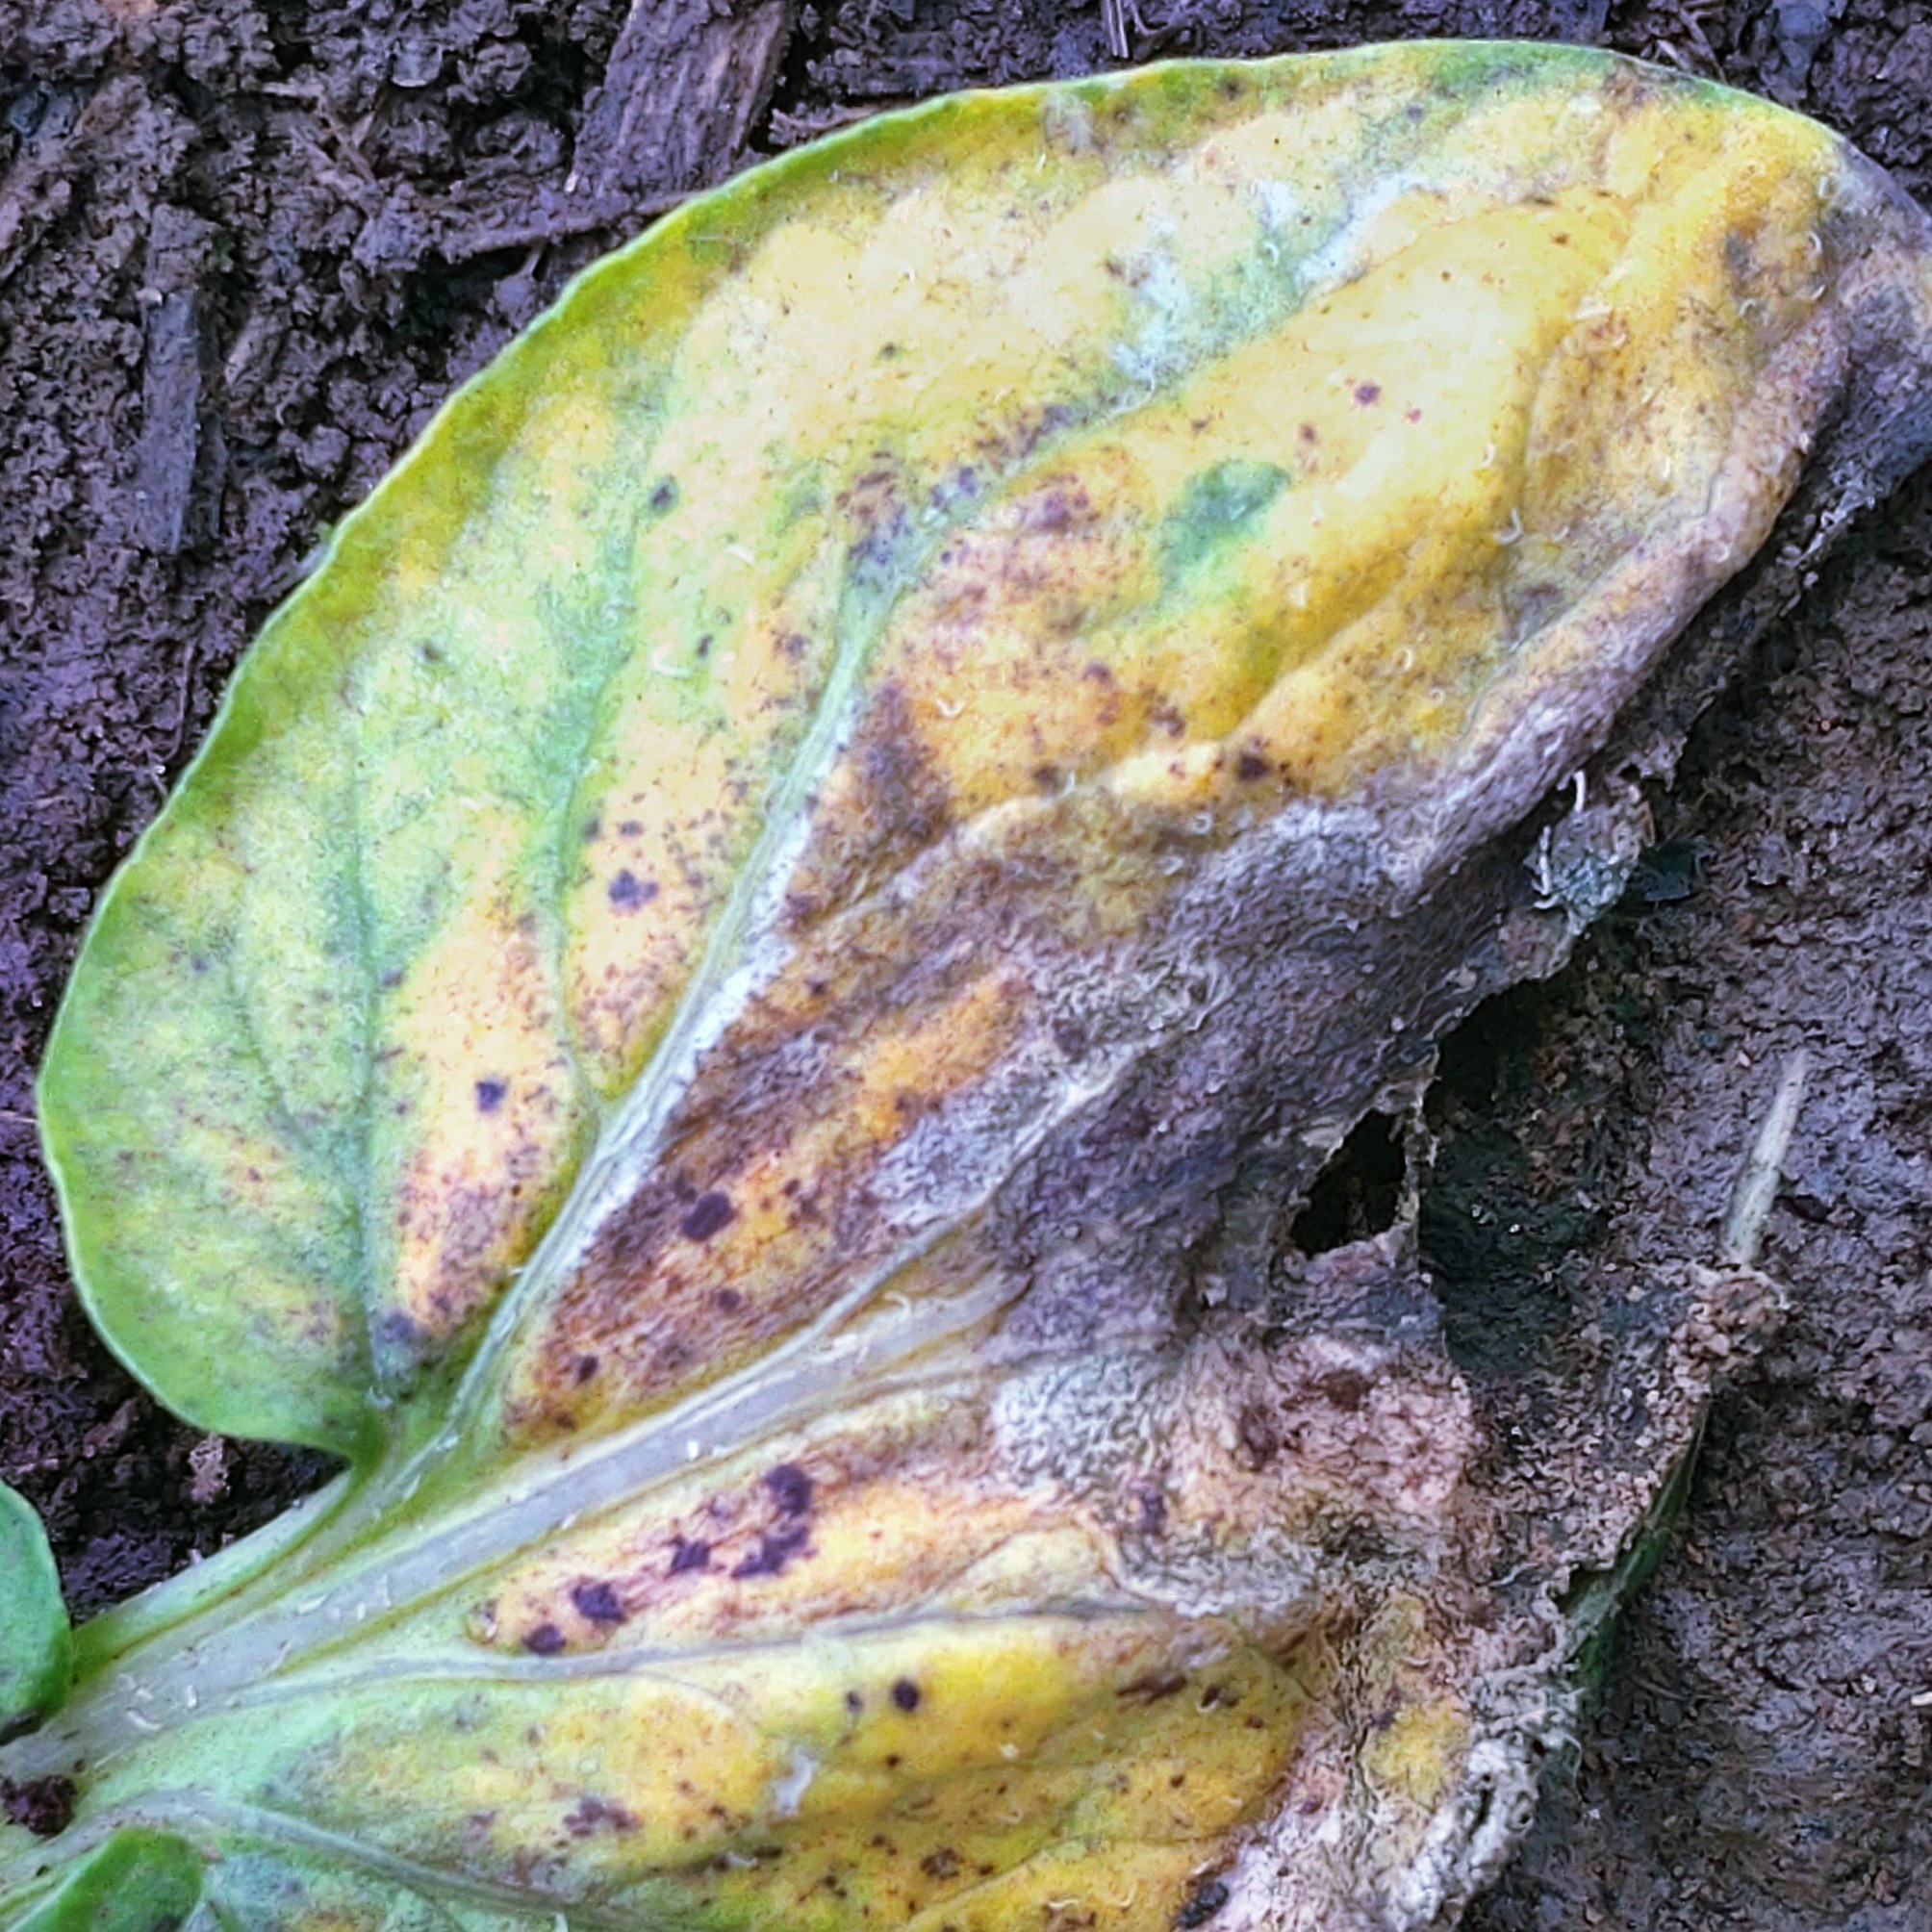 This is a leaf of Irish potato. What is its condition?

late blight
